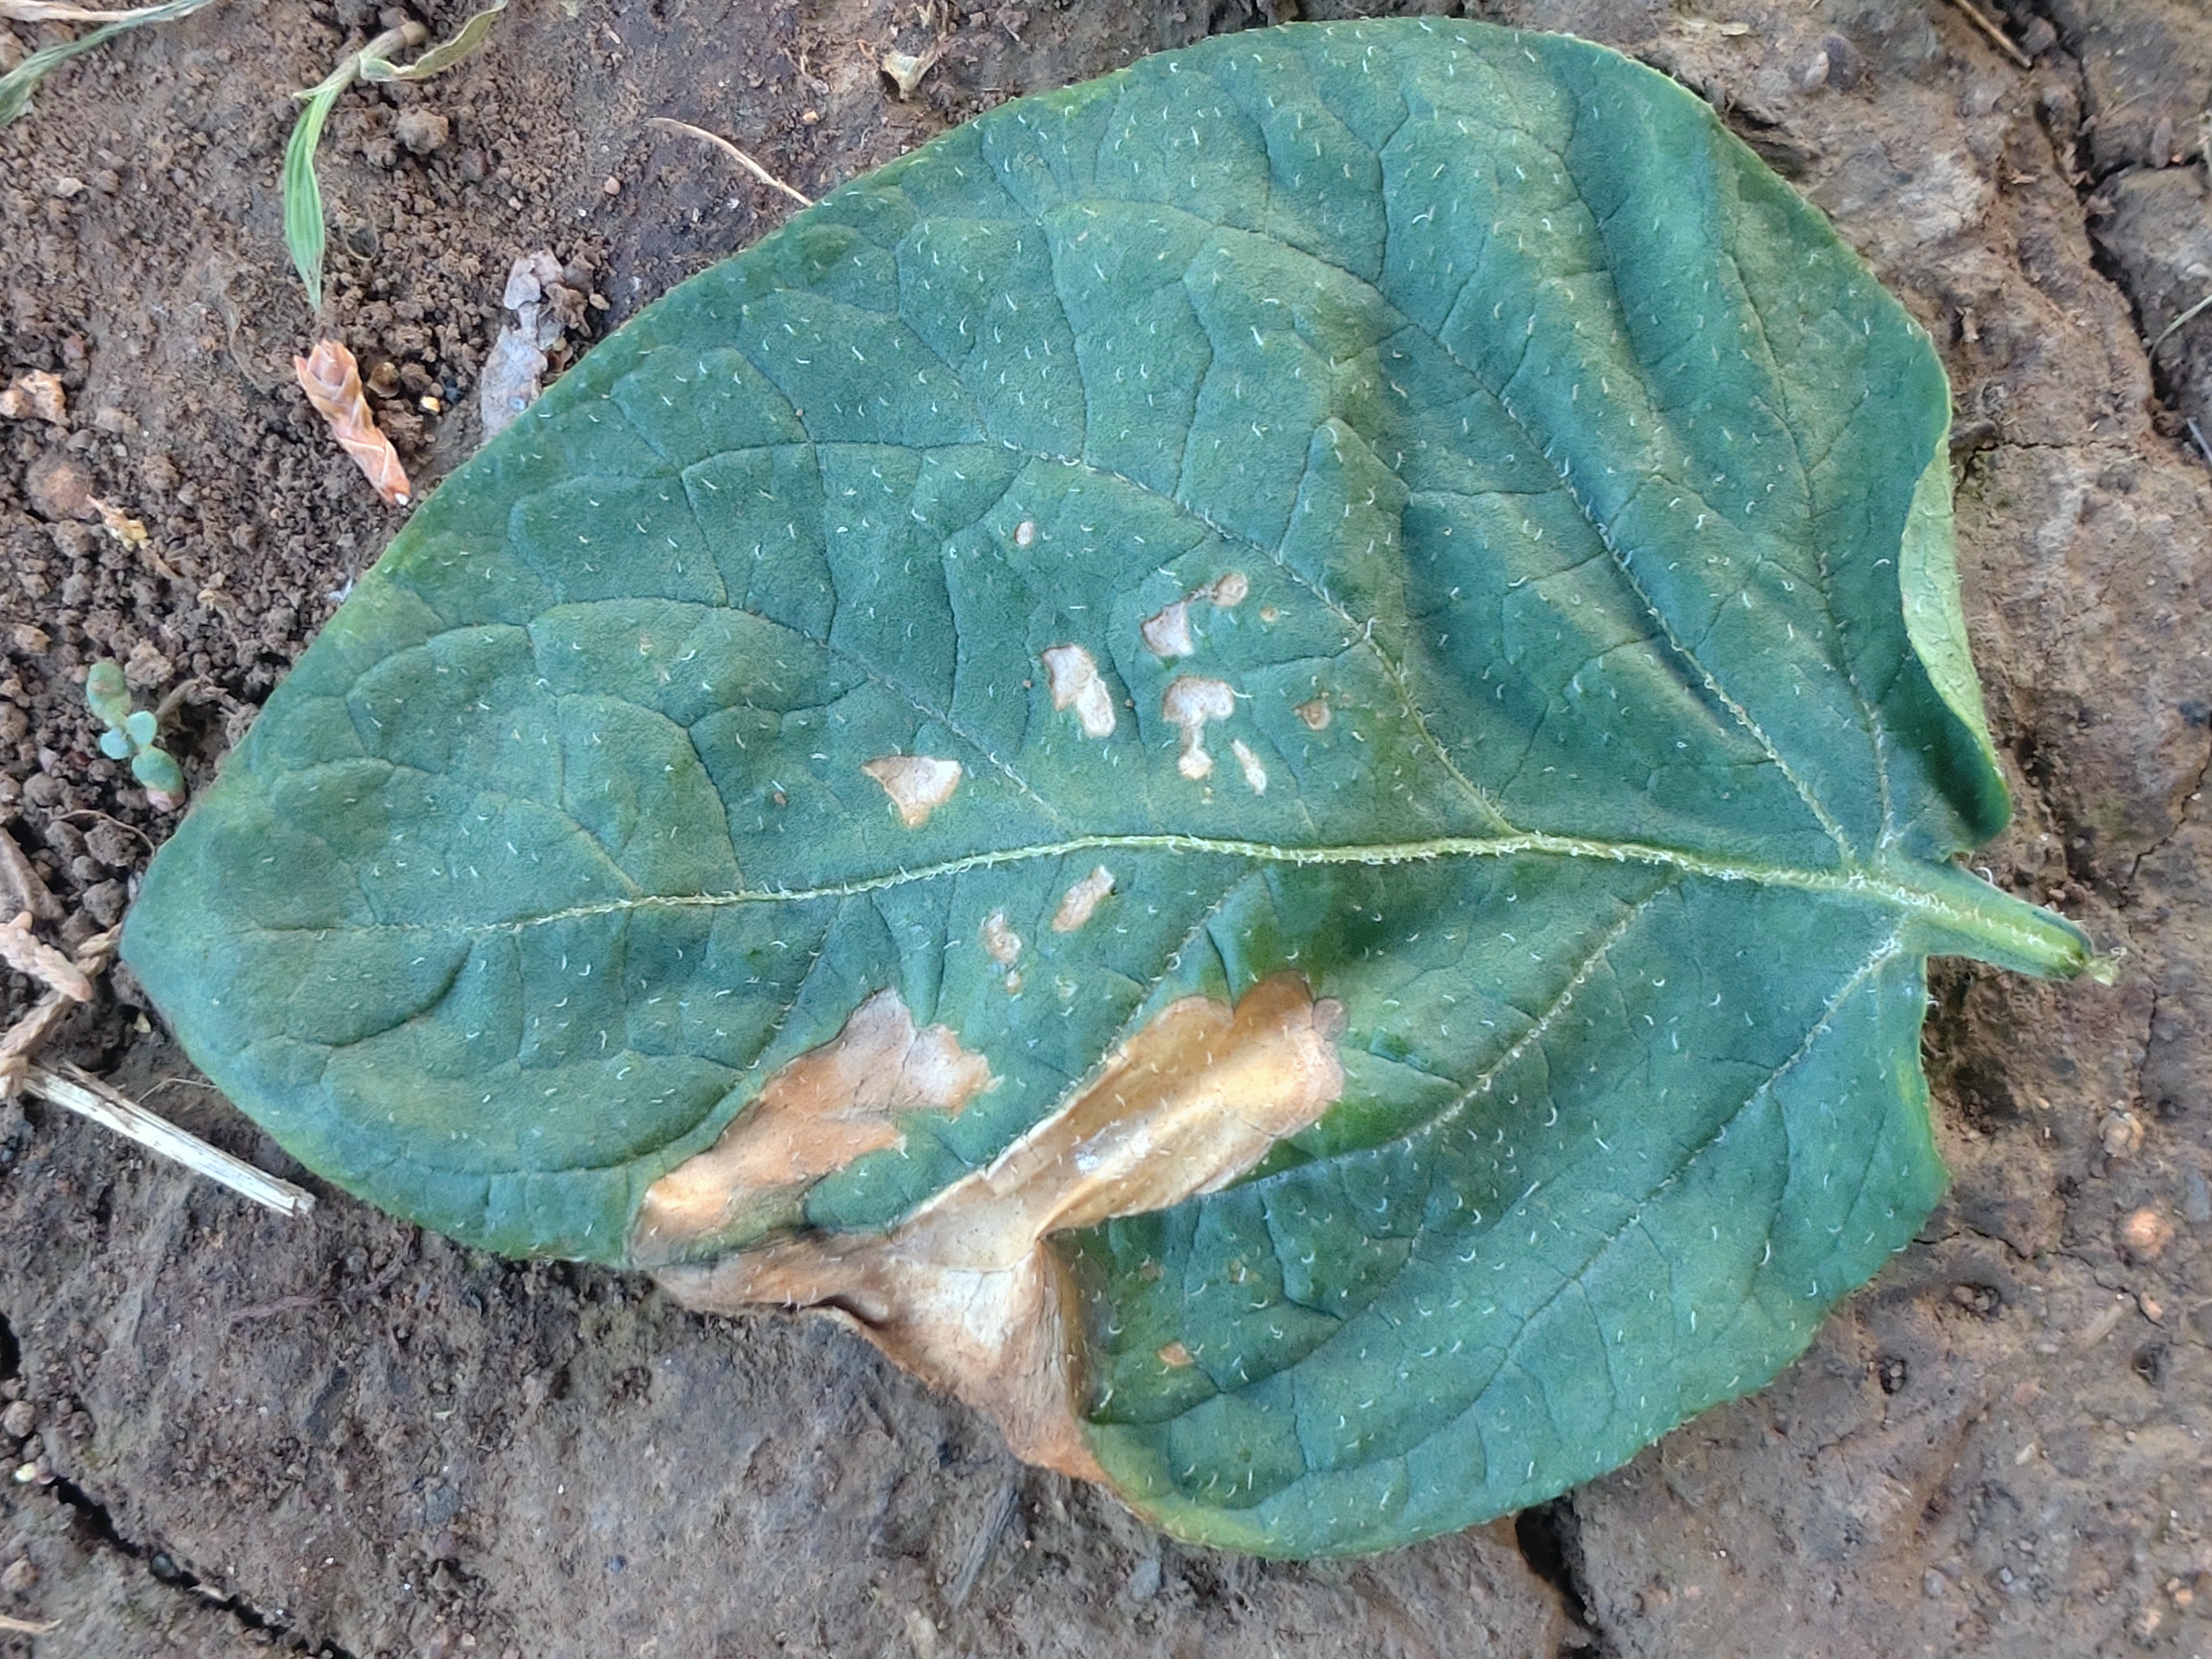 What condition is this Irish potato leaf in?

early blight
